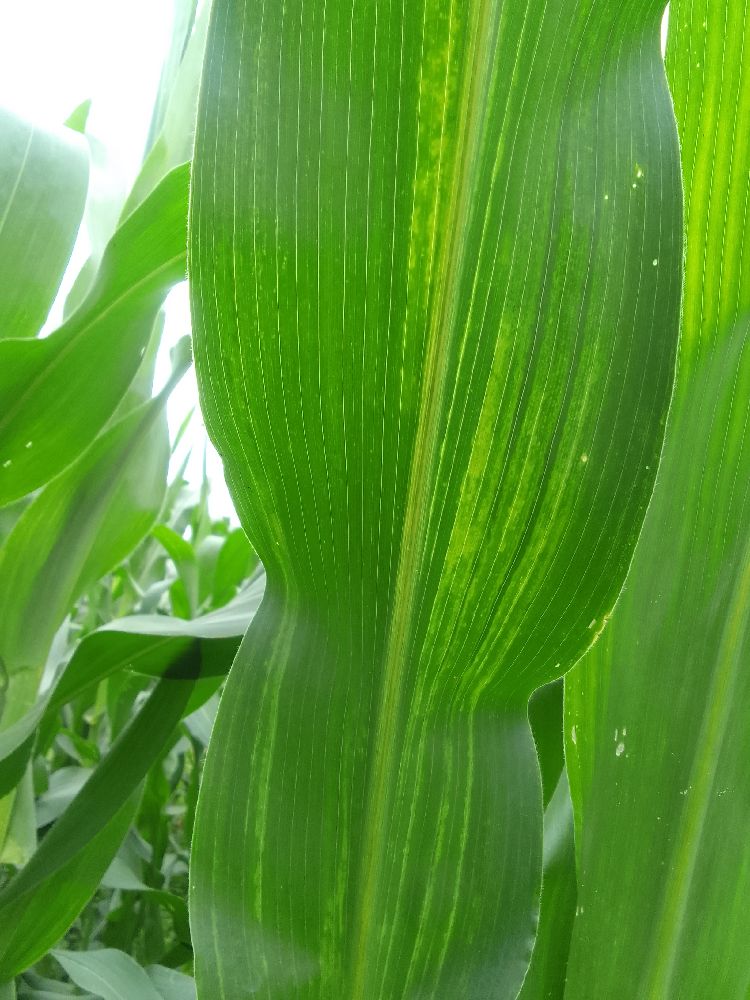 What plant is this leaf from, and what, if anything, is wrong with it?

maize, maize lethal necrosis
